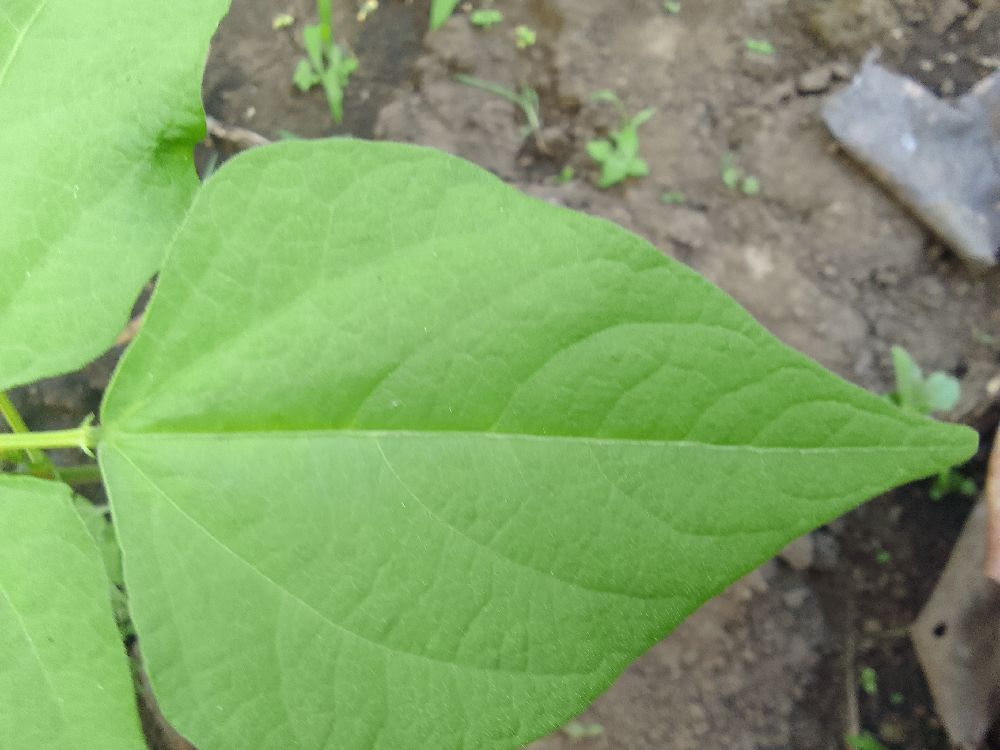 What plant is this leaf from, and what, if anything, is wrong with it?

common bean, healthy
